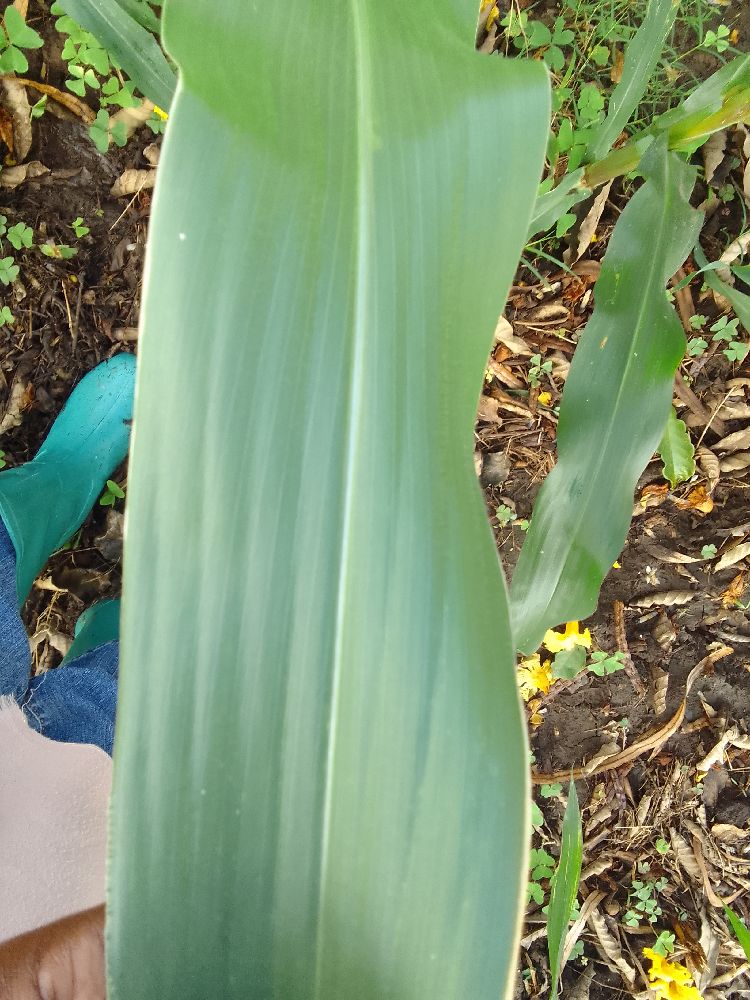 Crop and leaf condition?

maize, healthy
